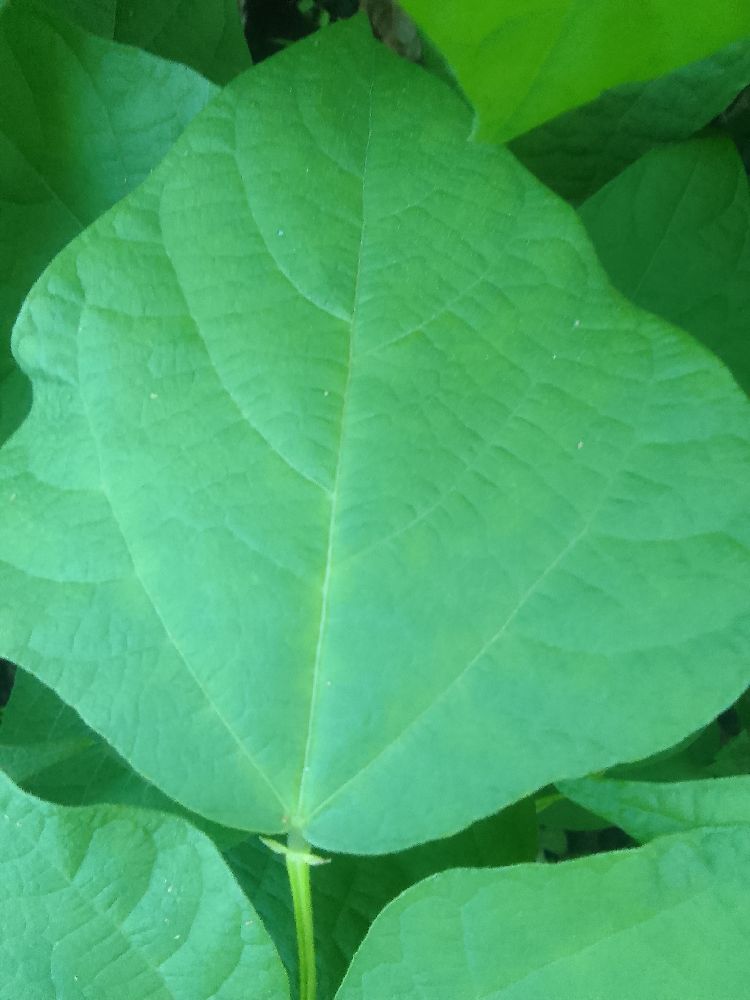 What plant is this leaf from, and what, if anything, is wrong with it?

common bean, healthy
